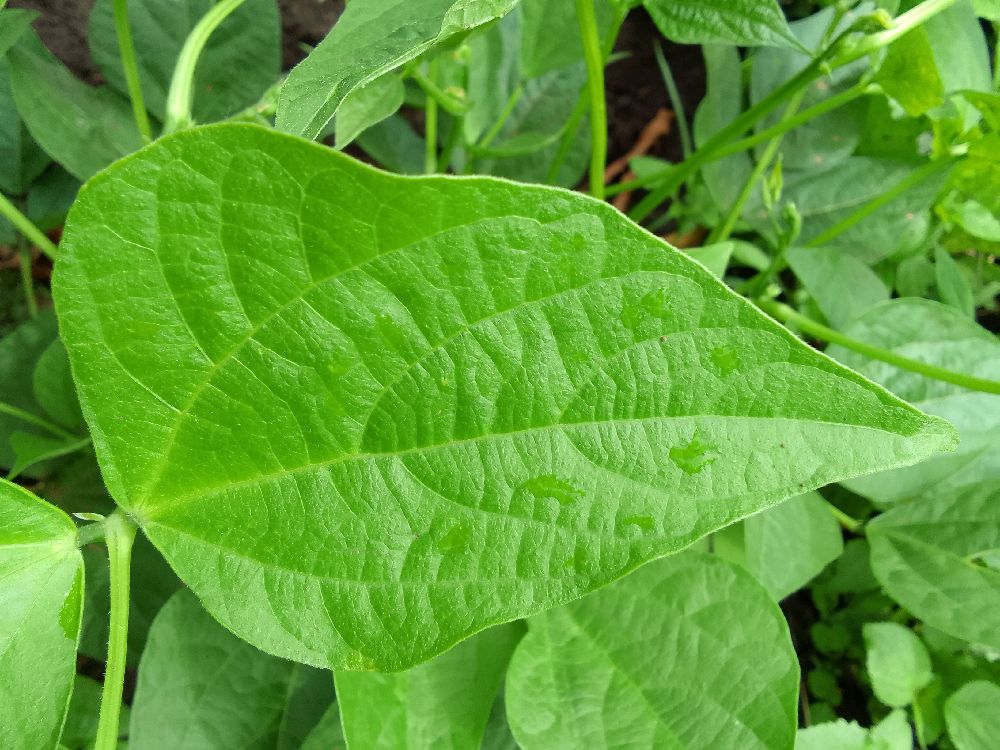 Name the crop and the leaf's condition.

common bean, healthy
